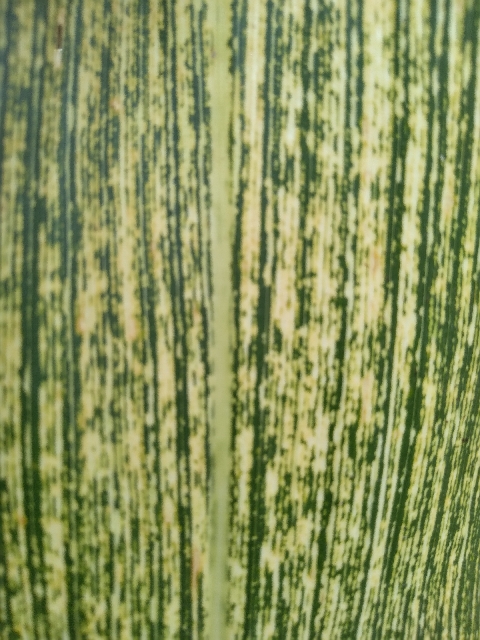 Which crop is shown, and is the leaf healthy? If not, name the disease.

maize, maize streak virus
